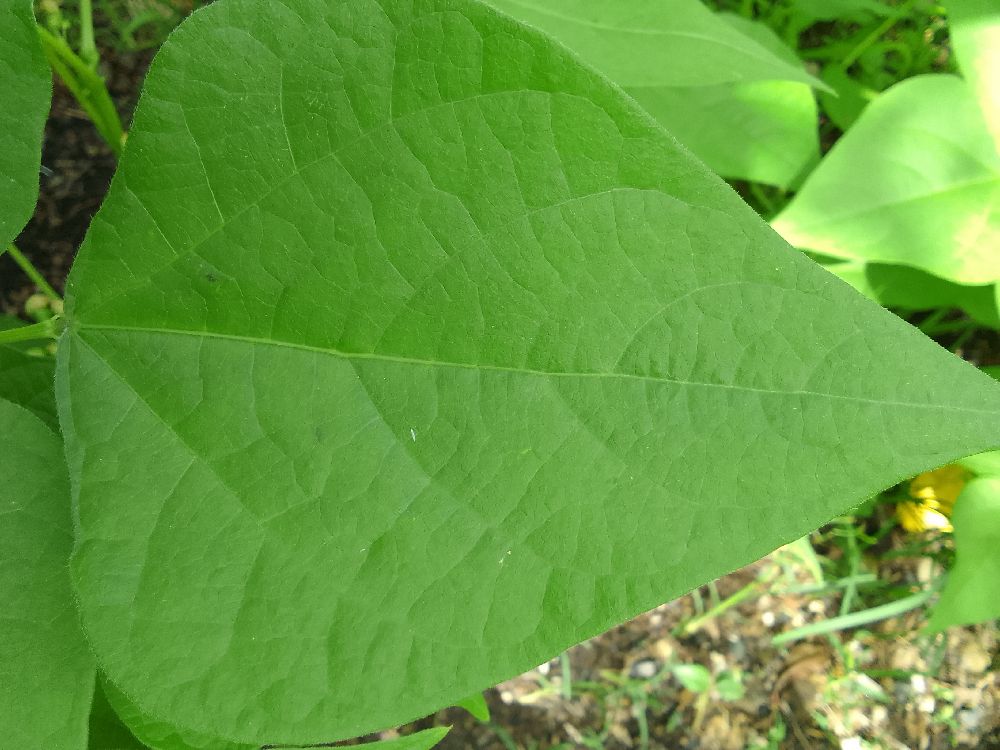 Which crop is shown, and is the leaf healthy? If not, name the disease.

common bean, healthy
